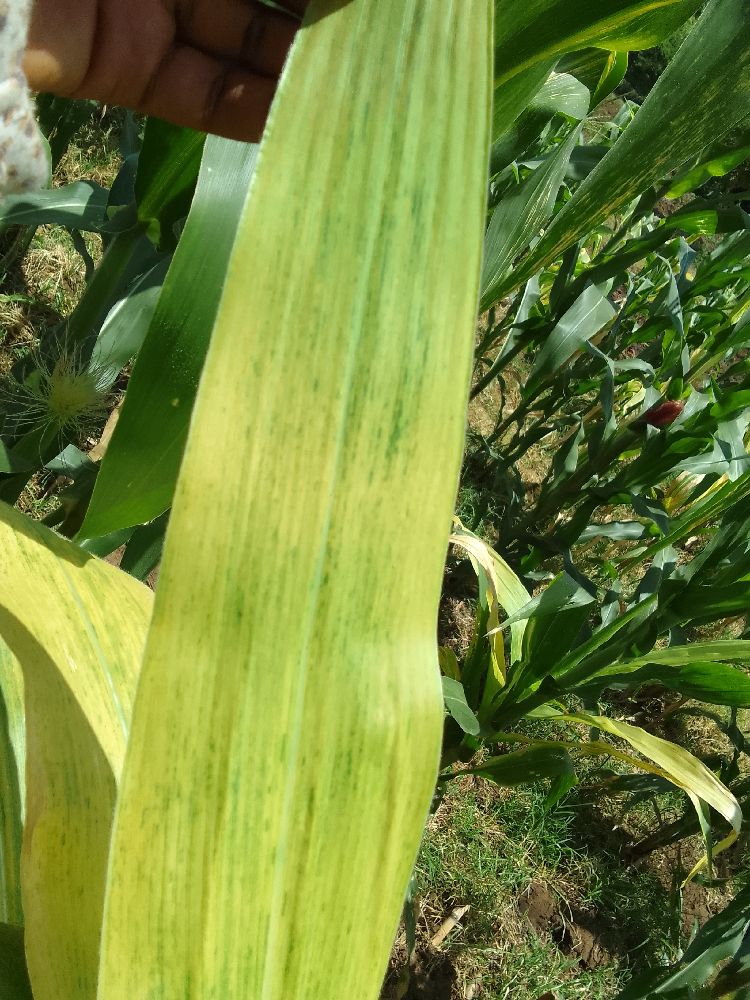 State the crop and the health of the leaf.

maize, maize lethal necrosis
